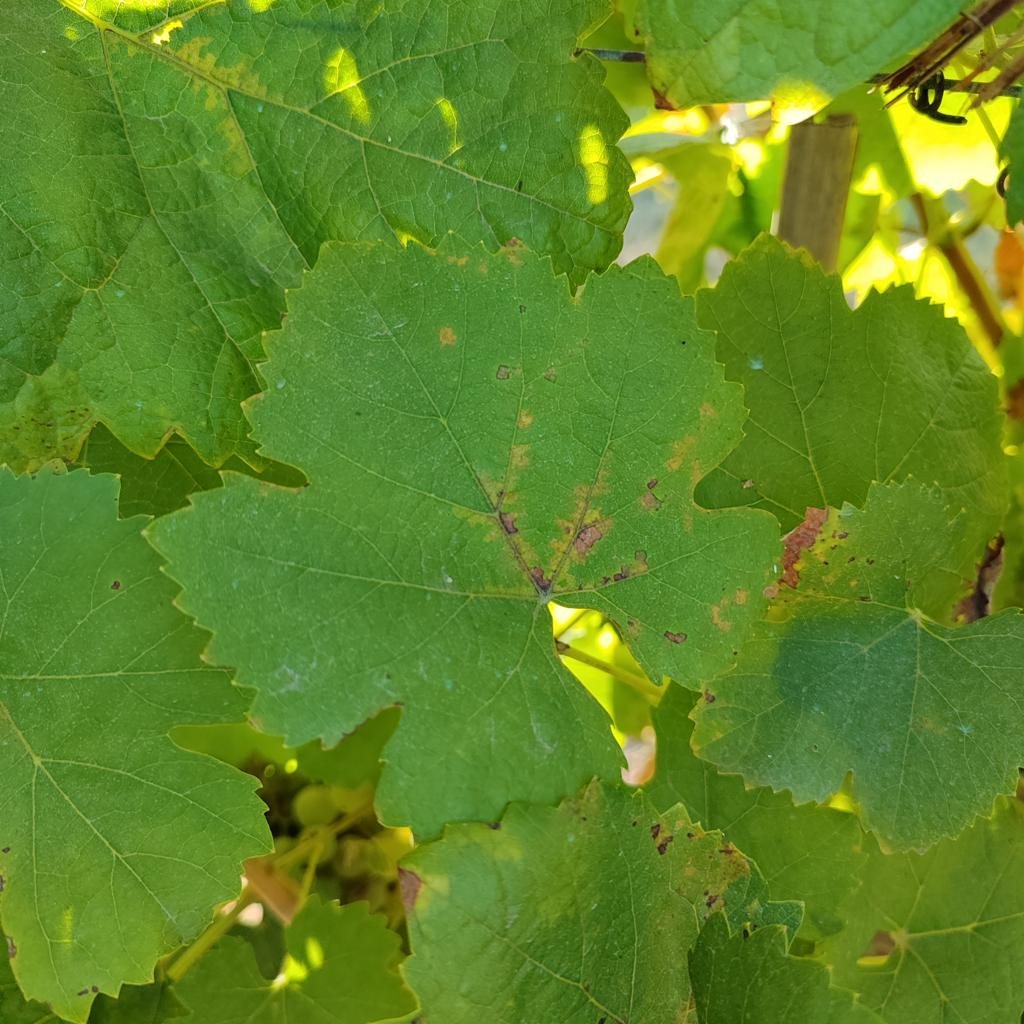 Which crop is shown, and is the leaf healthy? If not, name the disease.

grapevine, downy mildew
